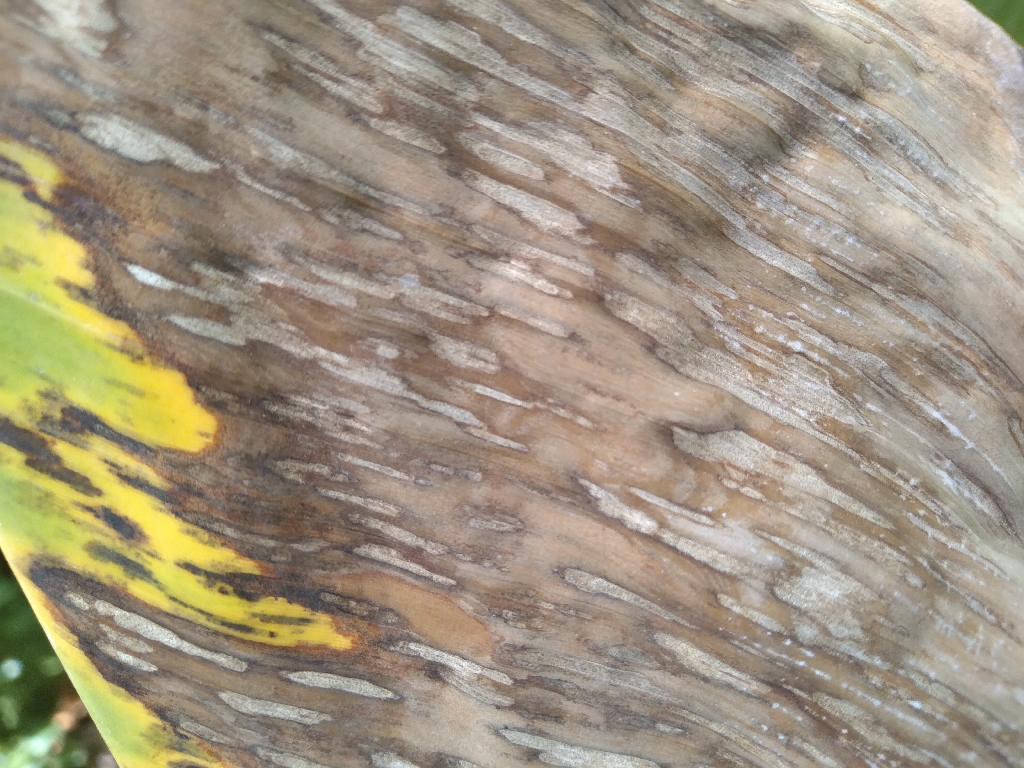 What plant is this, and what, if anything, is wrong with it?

banana, black sigatoka
